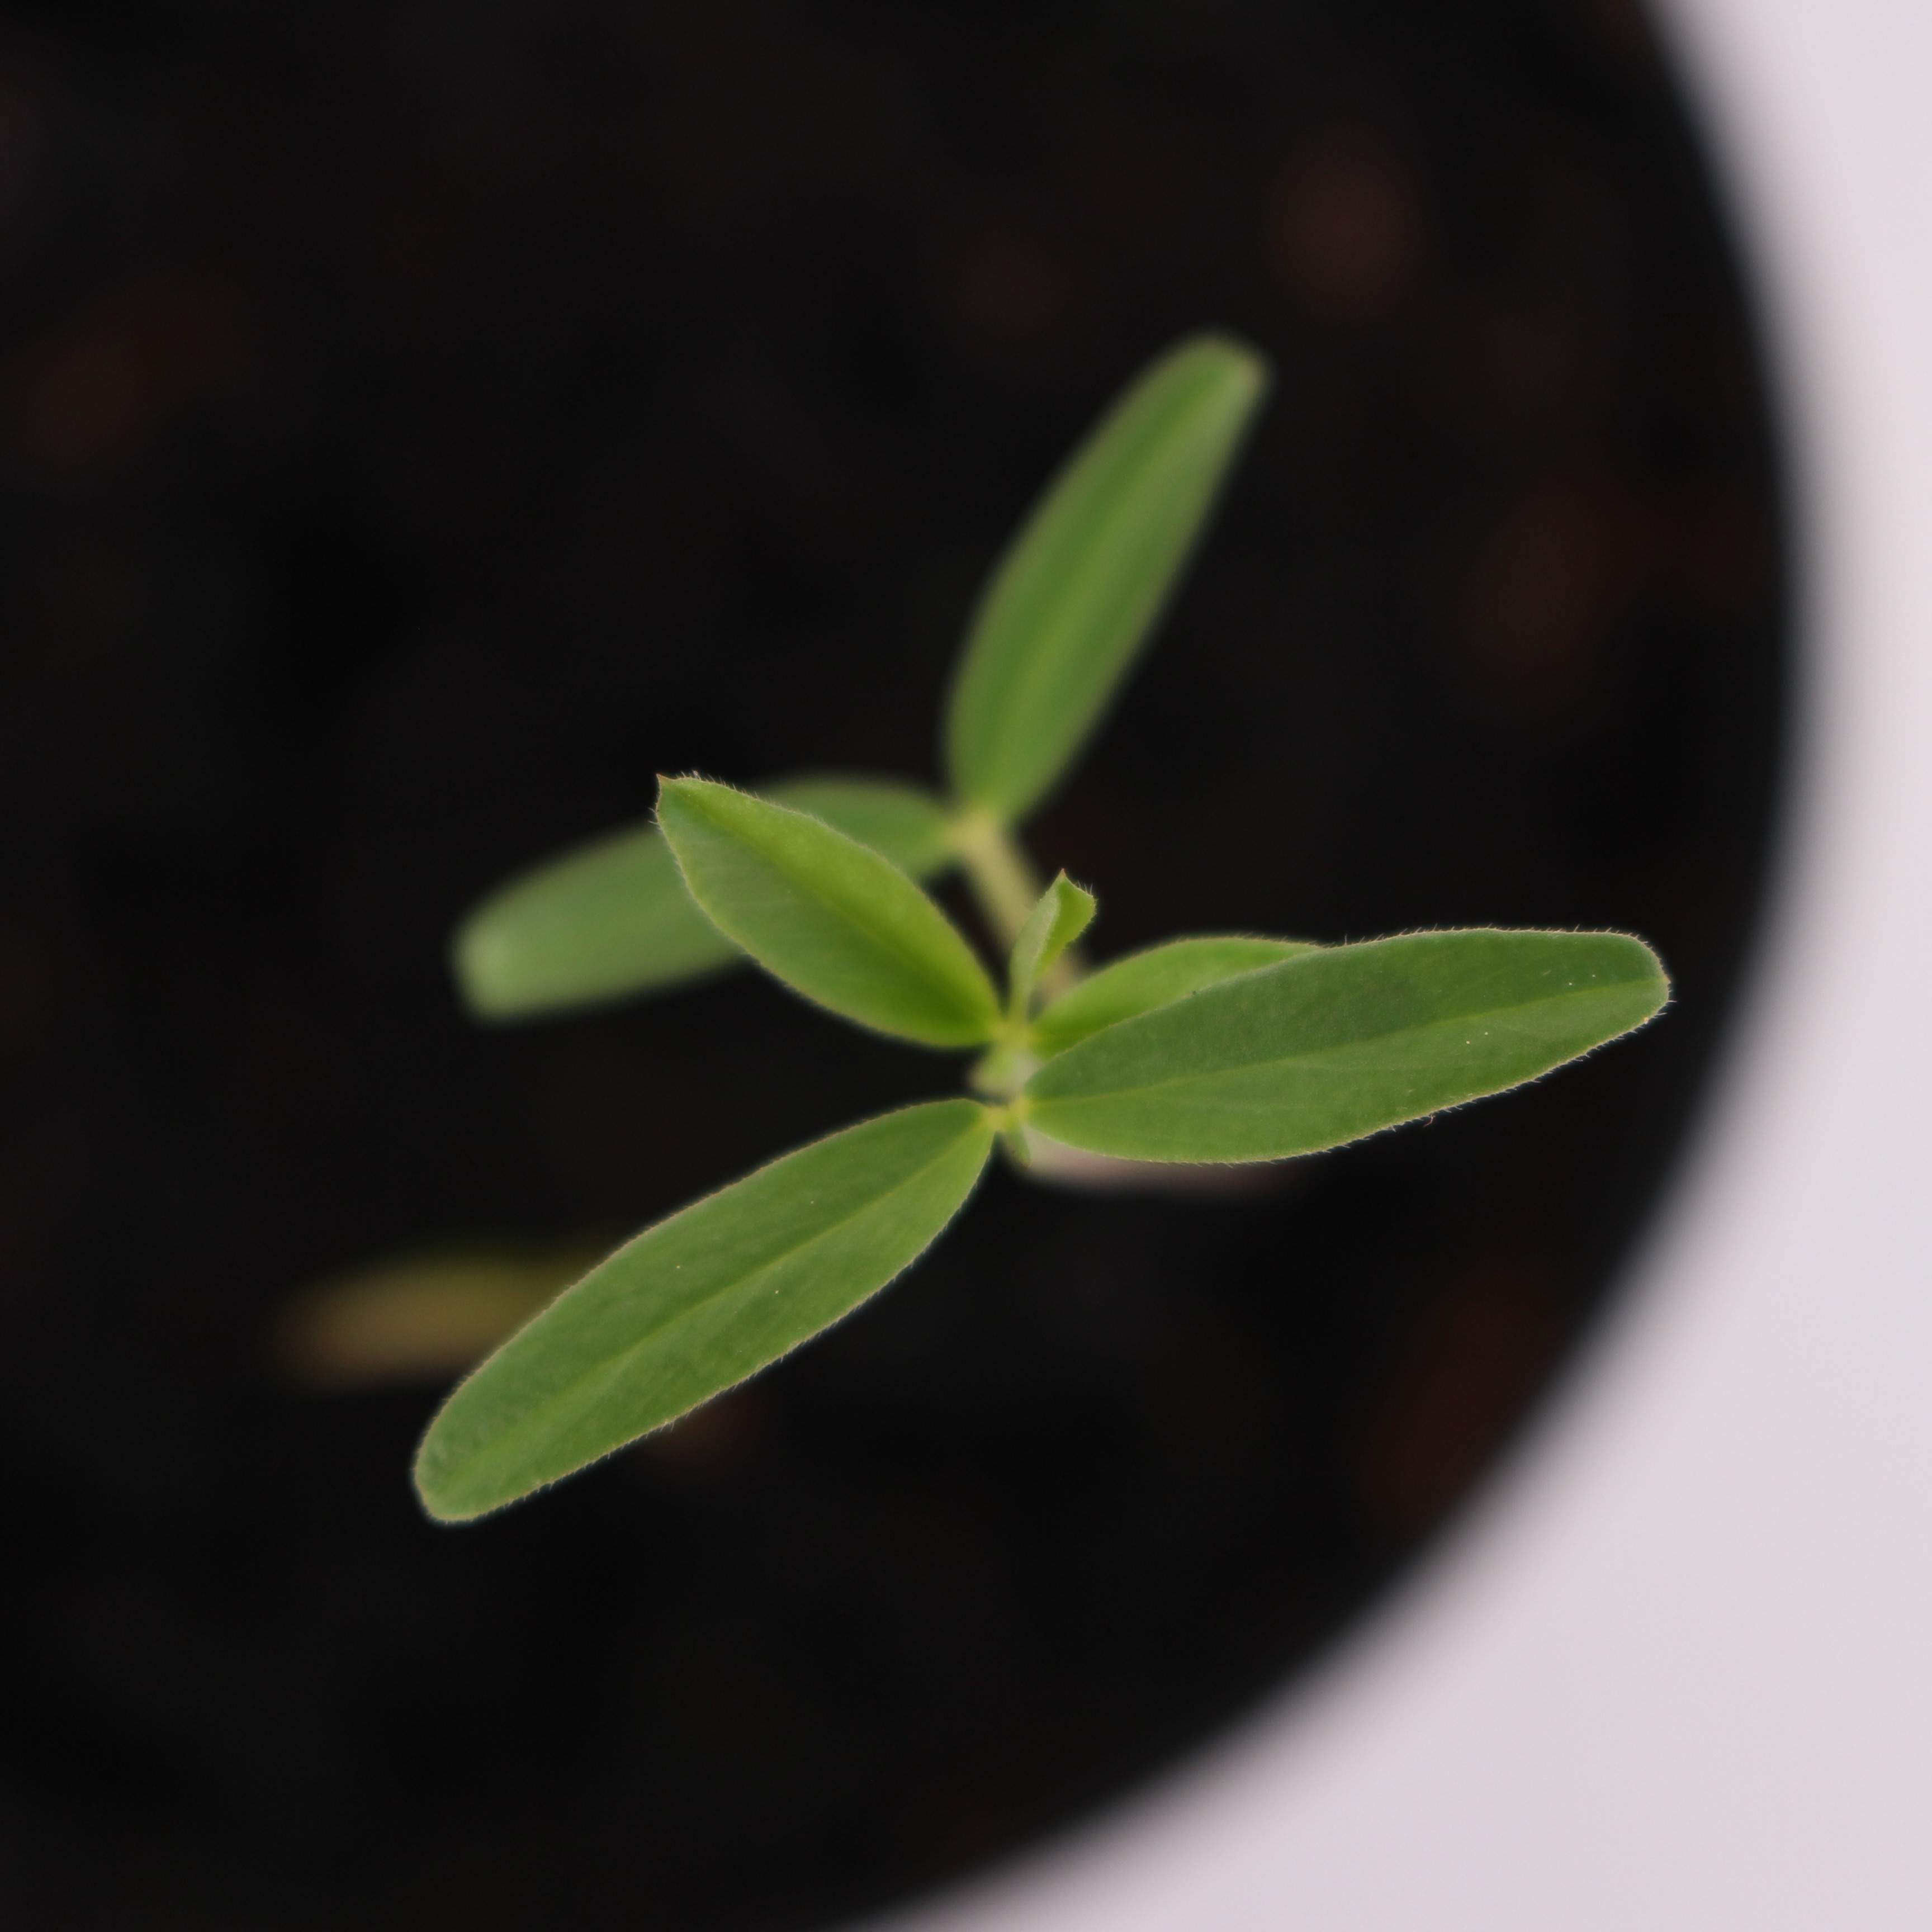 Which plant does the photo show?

Vicia sativa
